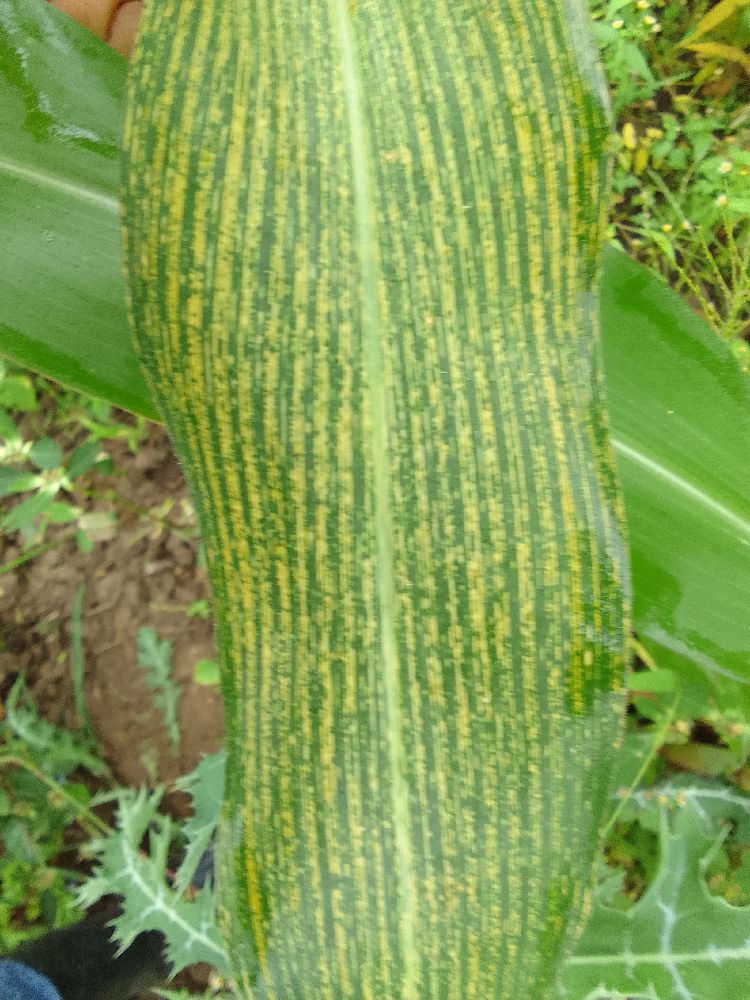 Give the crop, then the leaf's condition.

maize, maize streak virus
